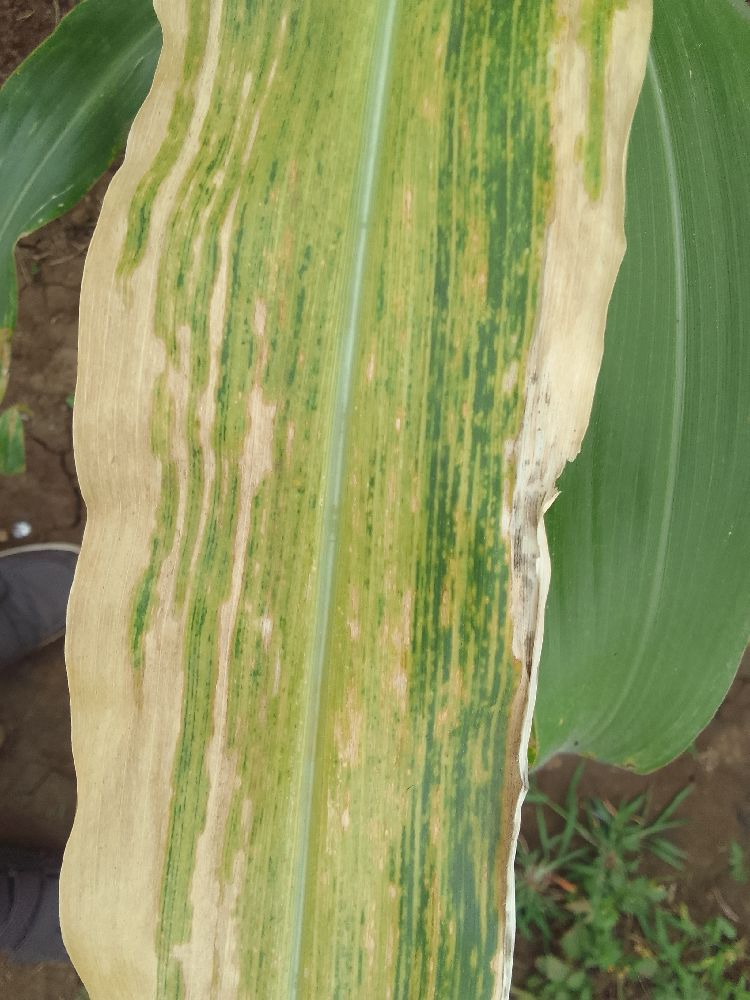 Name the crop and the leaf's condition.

maize, maize lethal necrosis
